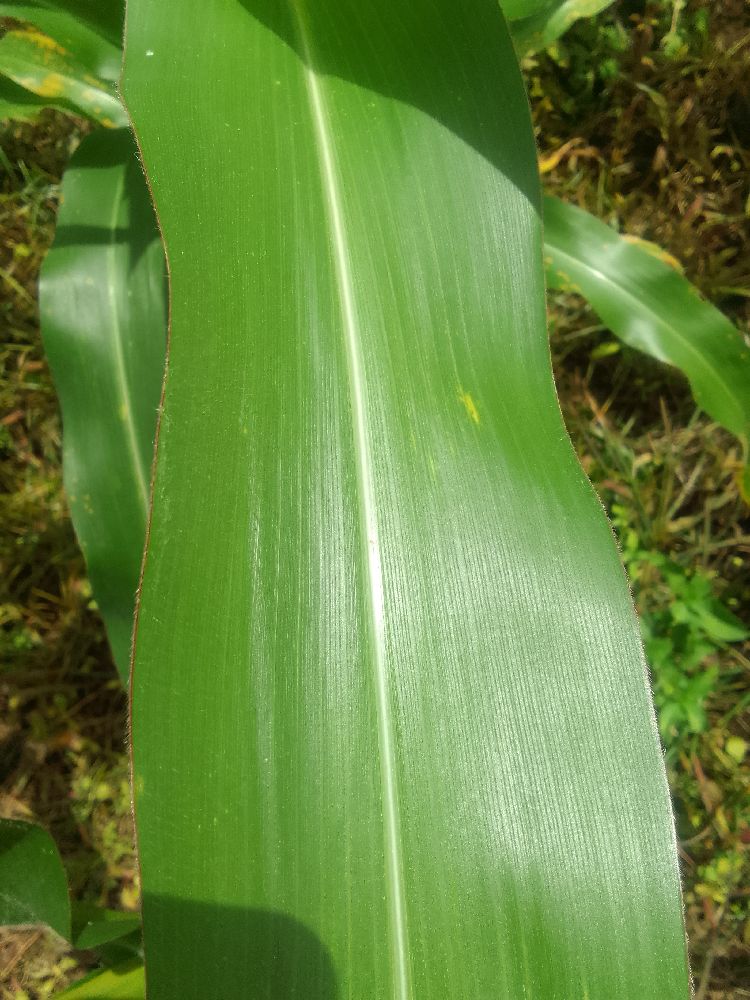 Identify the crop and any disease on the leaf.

maize, healthy
